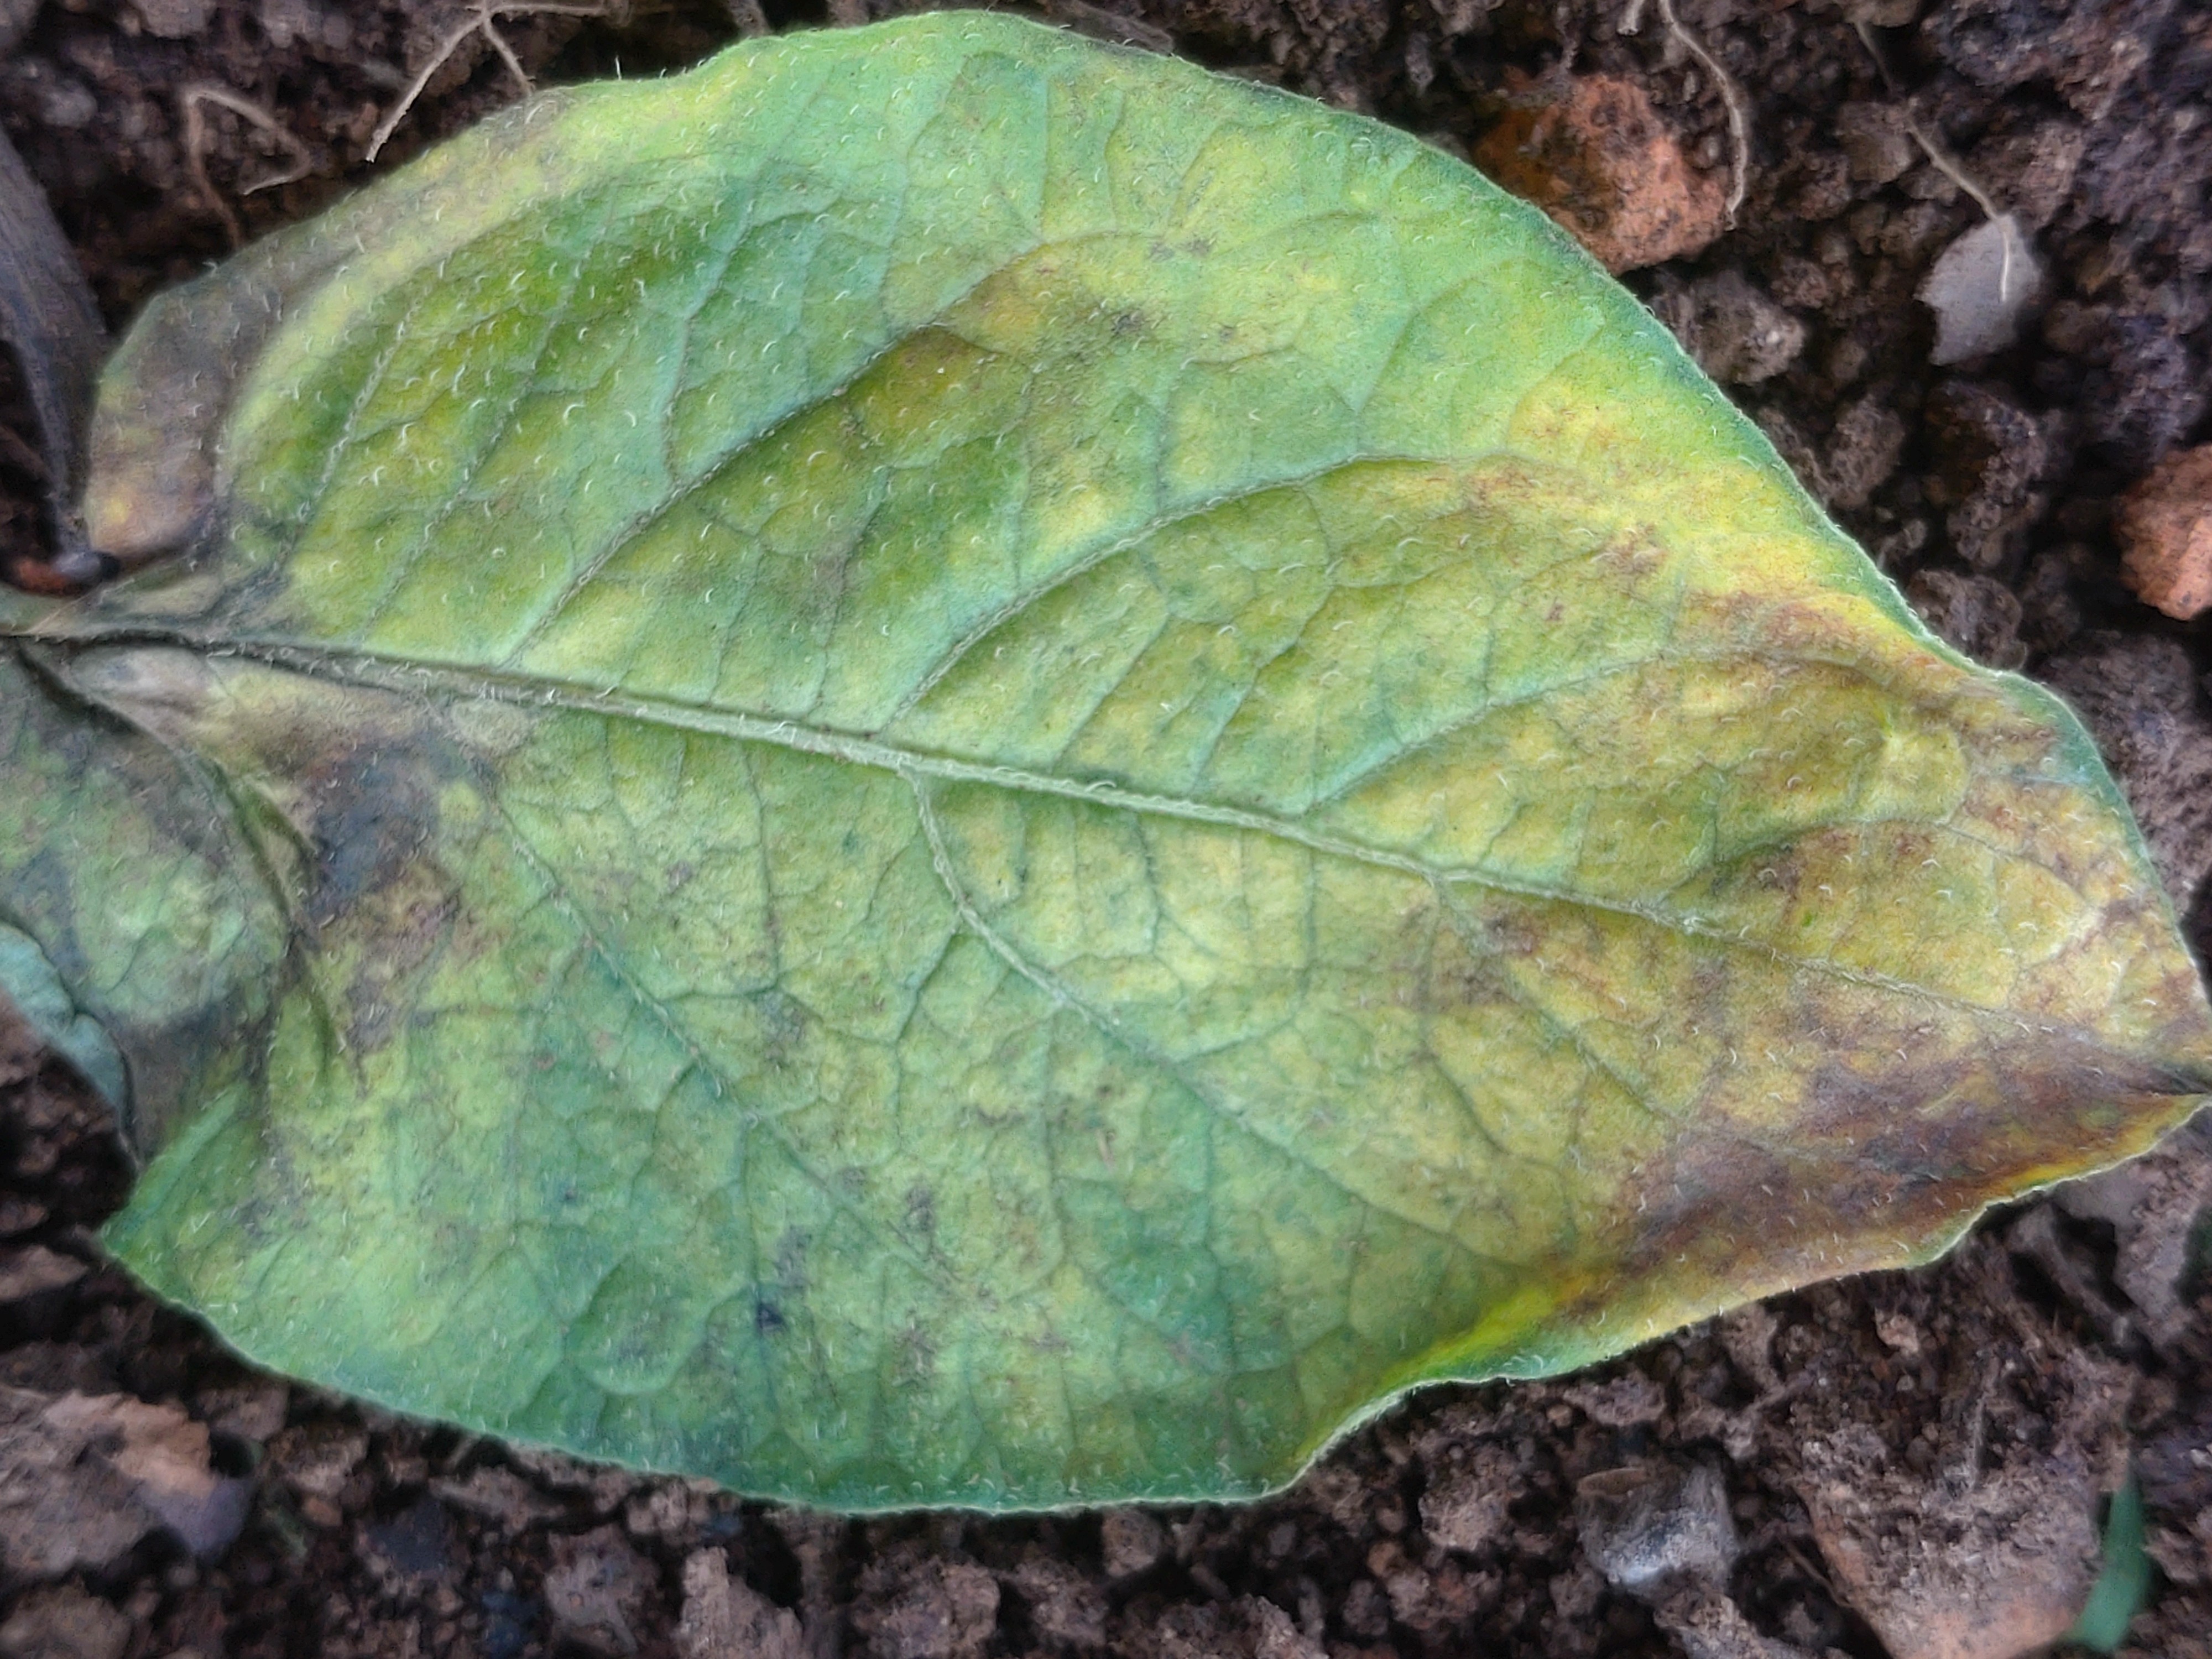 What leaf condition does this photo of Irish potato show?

late blight
